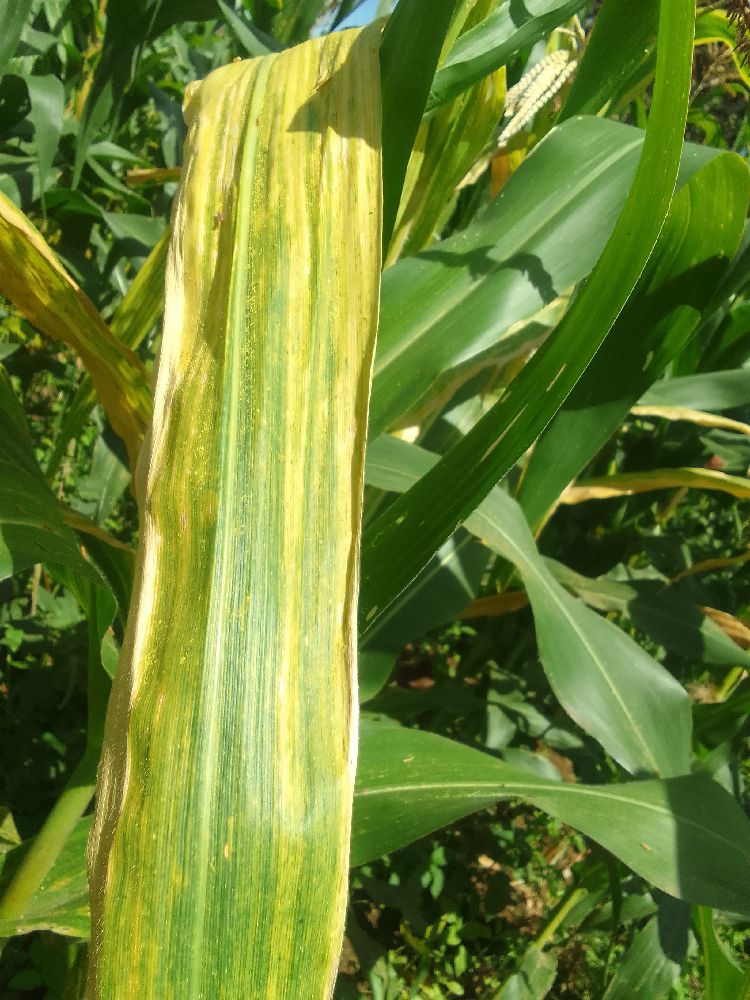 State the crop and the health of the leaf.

maize, maize lethal necrosis
